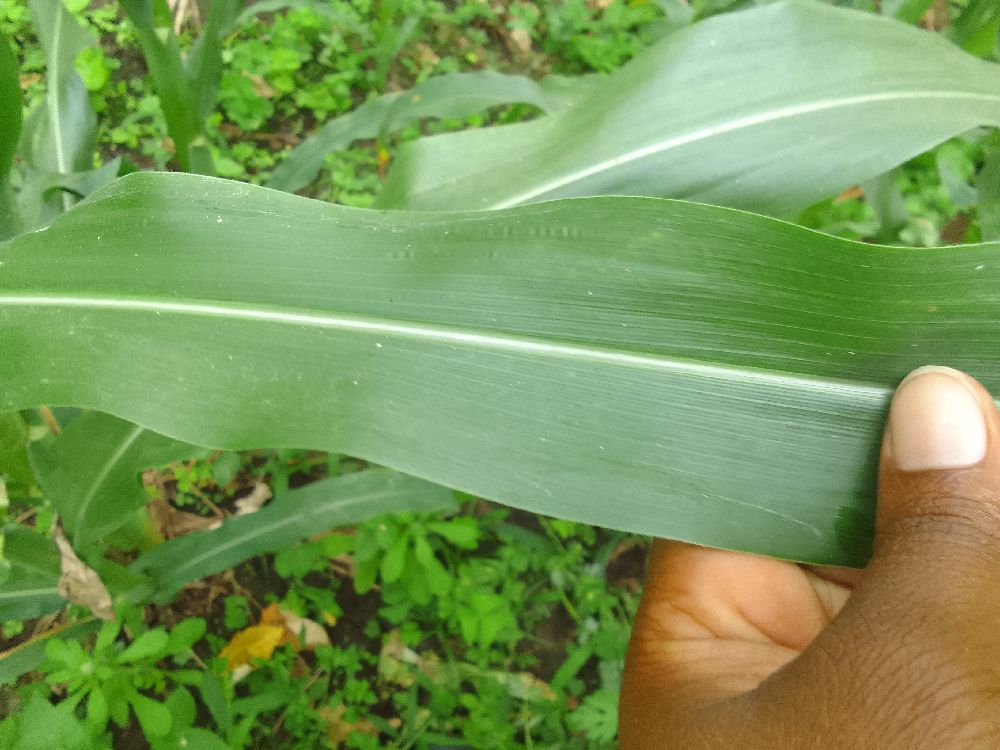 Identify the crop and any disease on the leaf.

maize, healthy
